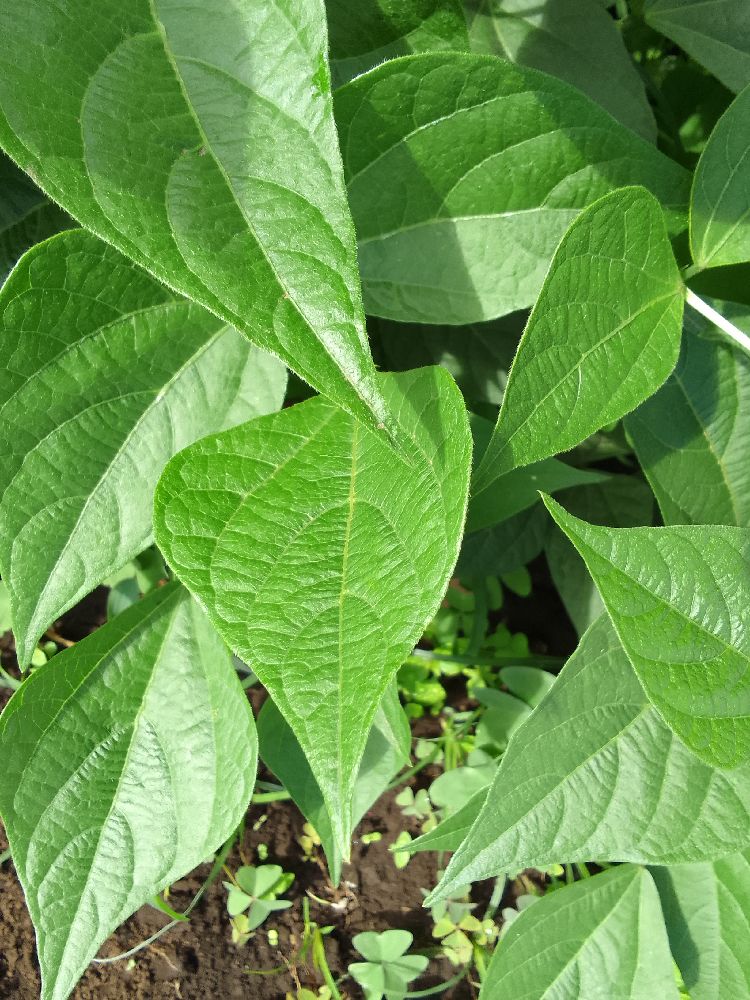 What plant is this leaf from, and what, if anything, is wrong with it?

common bean, healthy
